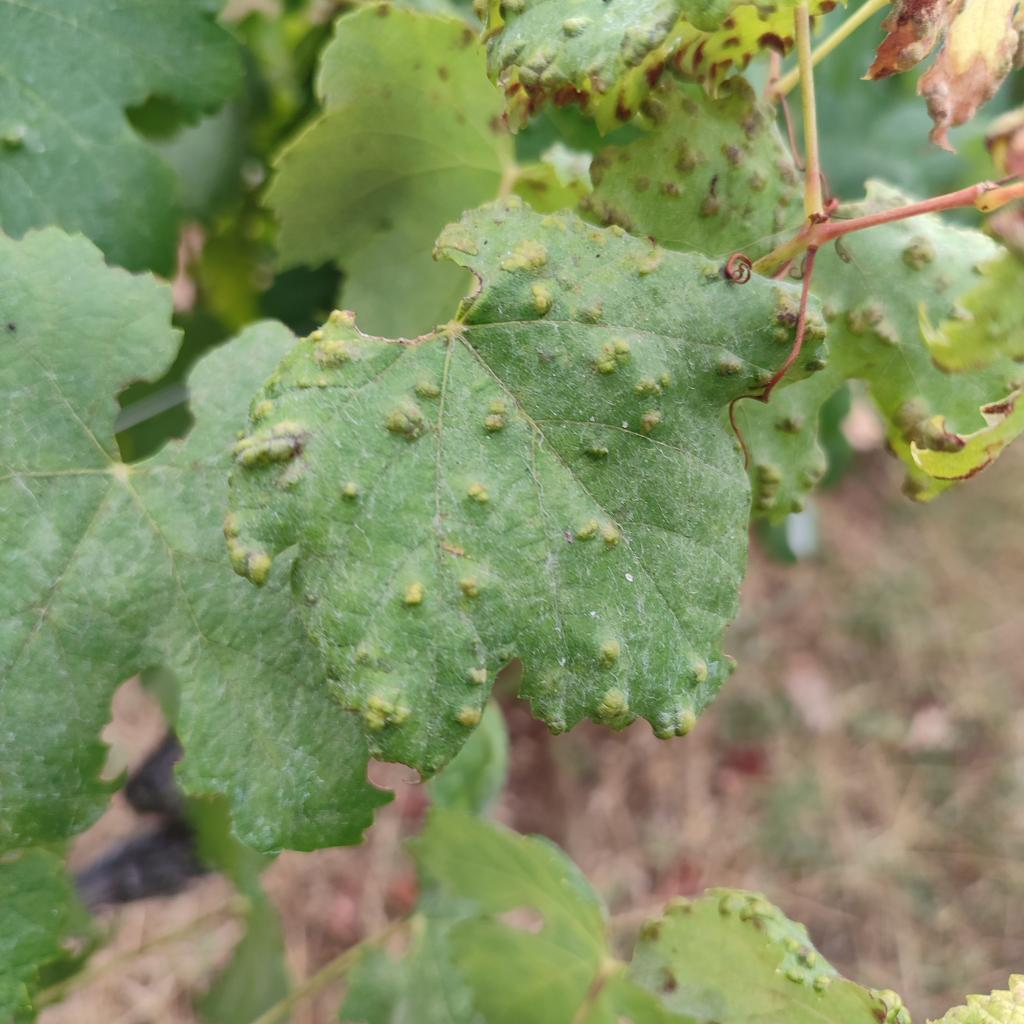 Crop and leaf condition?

grapevine, erineum mite
